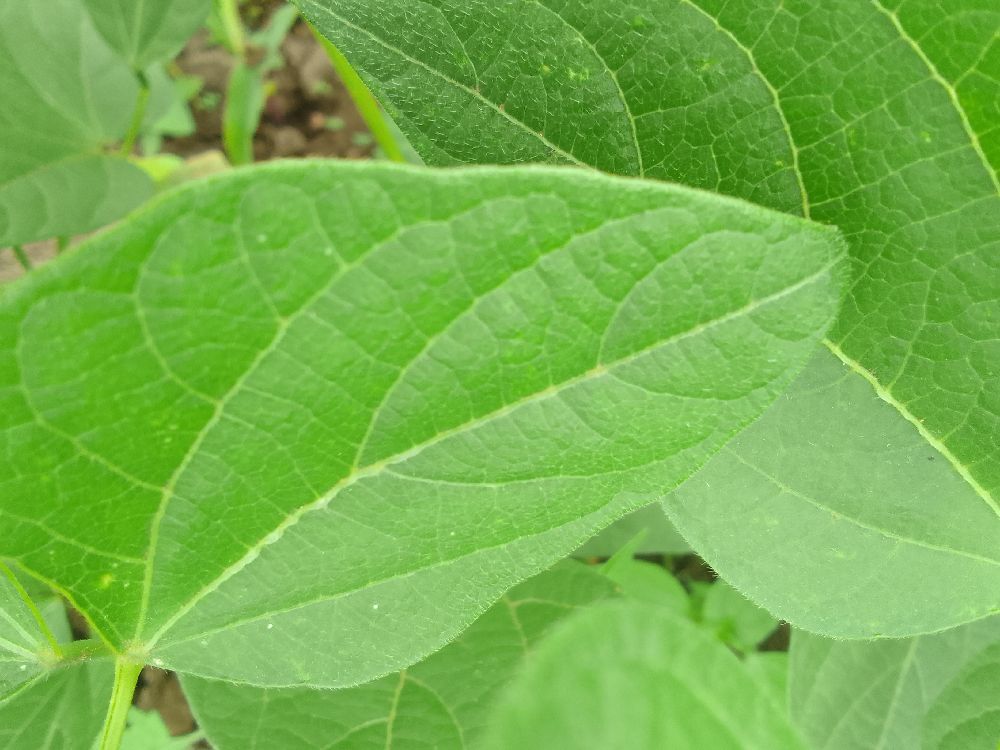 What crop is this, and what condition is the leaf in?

common bean, healthy
